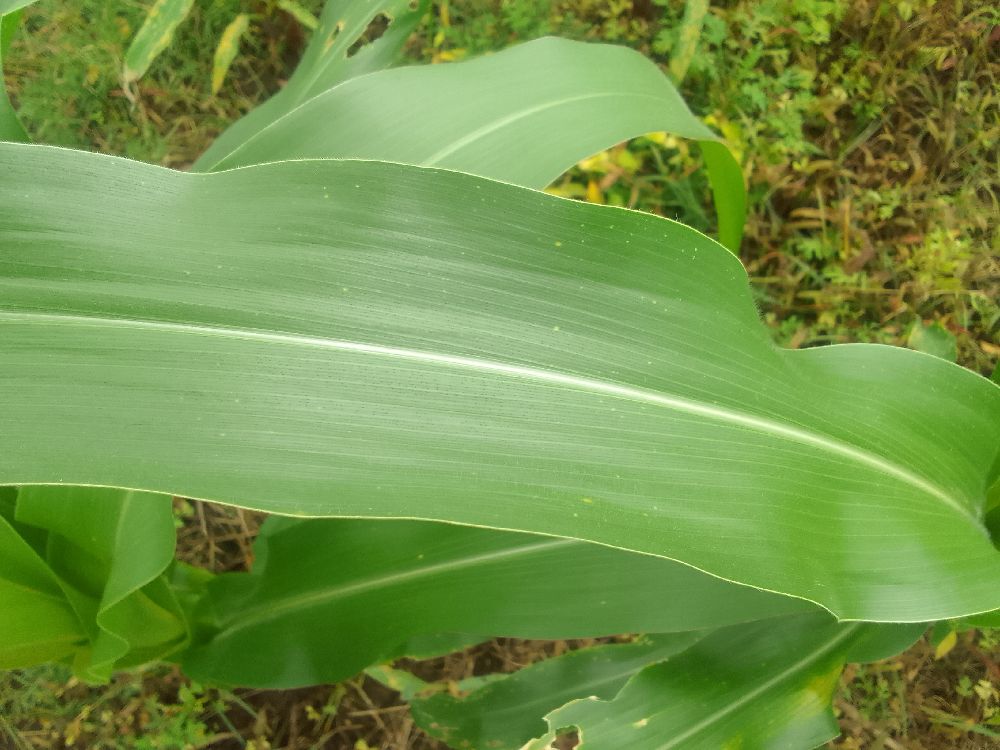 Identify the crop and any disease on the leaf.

maize, healthy
